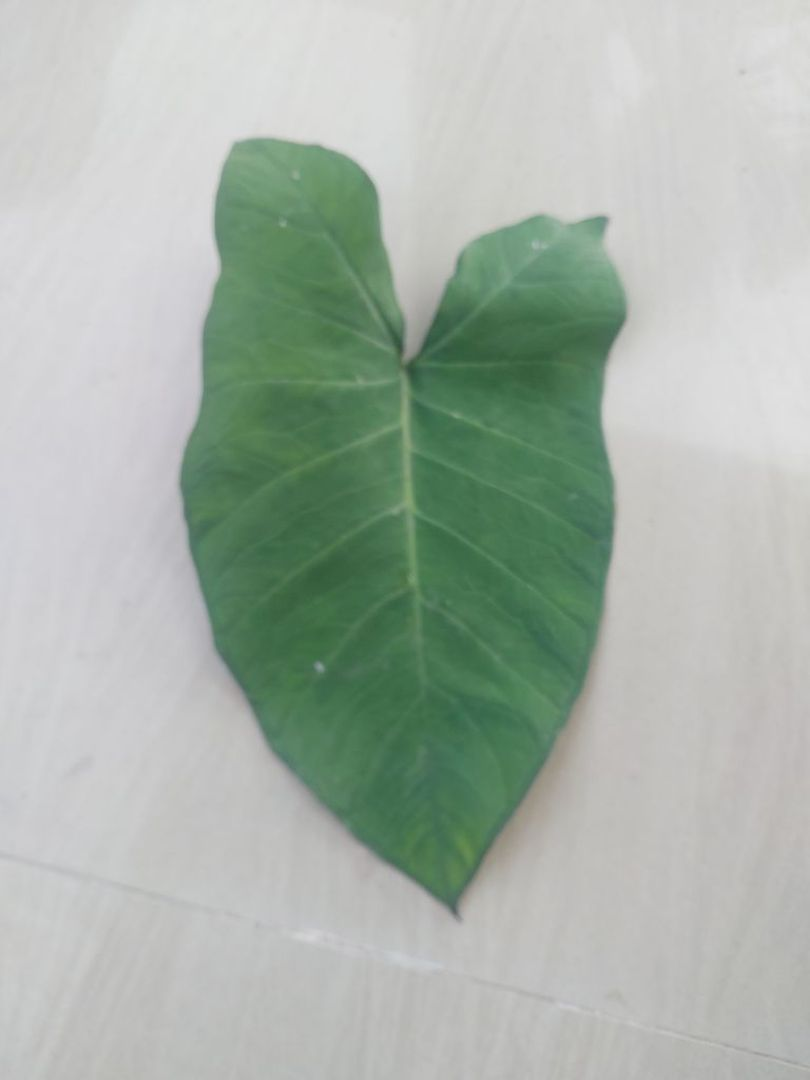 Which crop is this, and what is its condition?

taro, healthy
